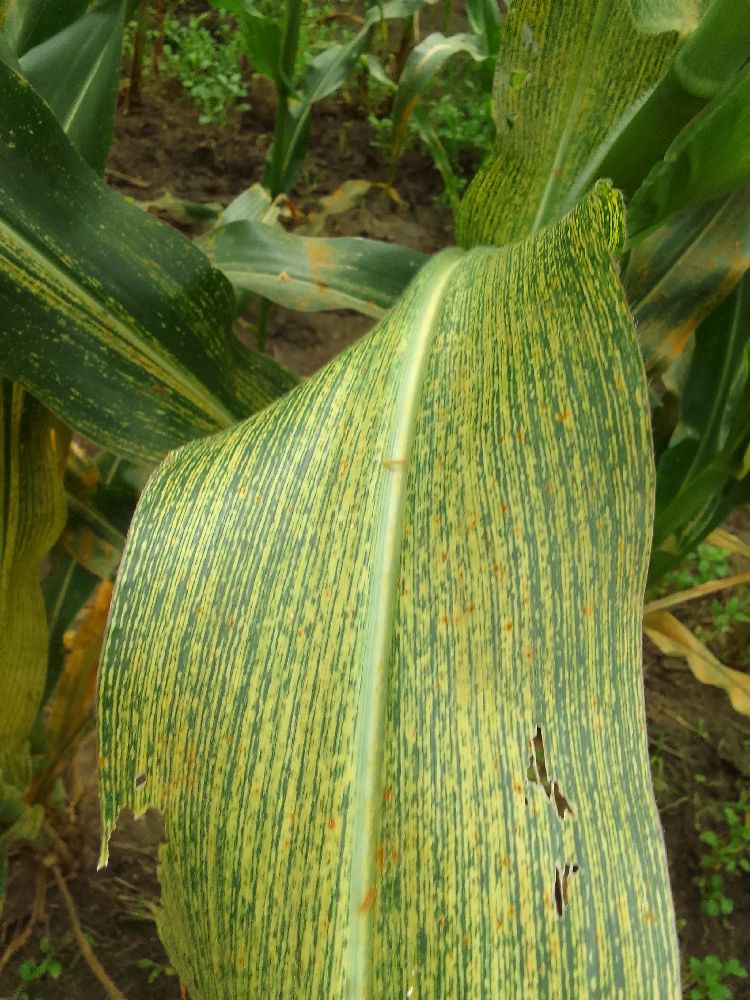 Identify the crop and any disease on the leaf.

maize, maize streak virus
